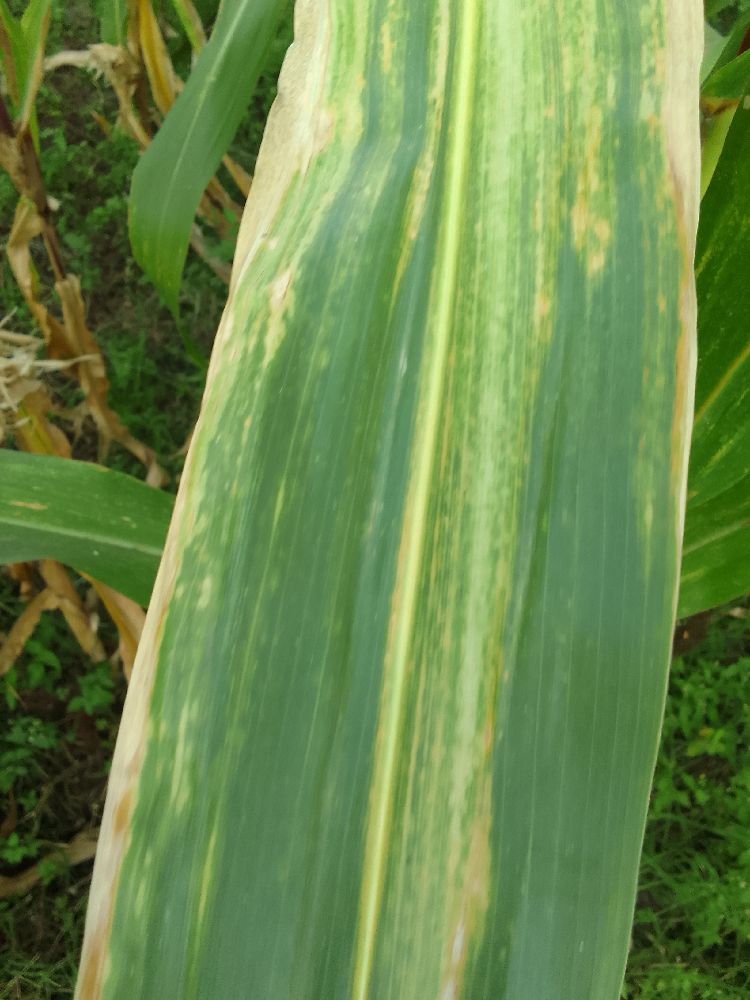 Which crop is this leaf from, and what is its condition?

maize, maize lethal necrosis
